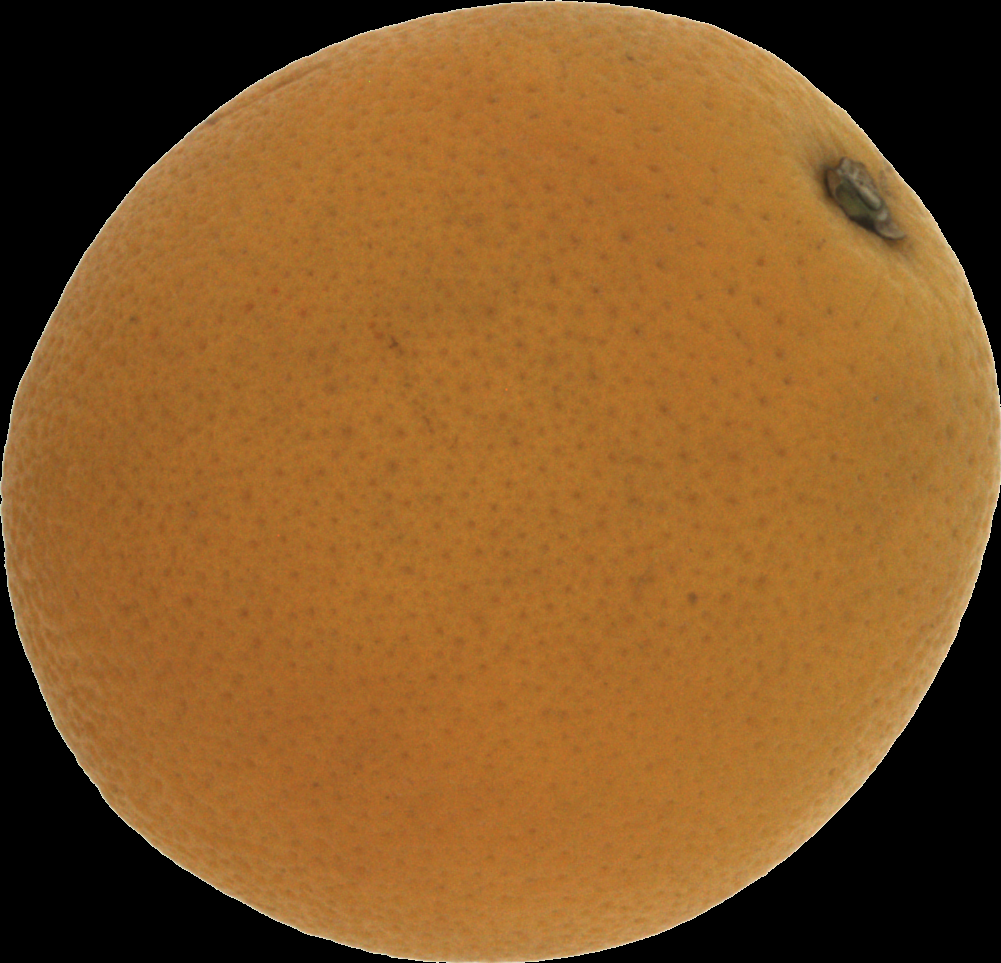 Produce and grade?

orange, bad
